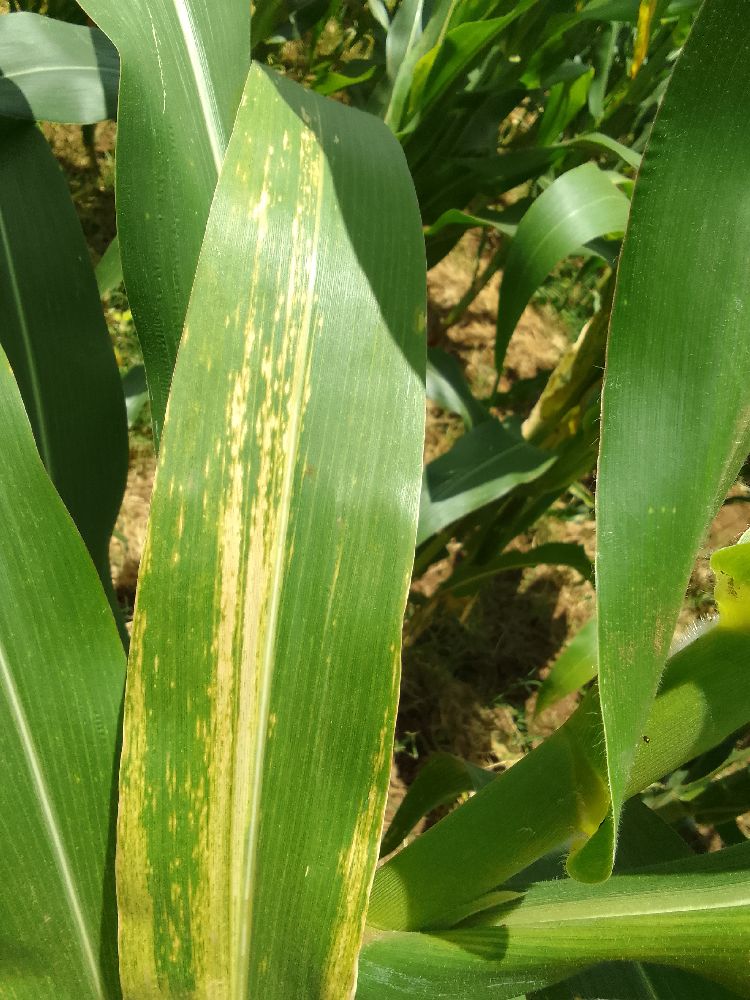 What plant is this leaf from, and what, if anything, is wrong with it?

maize, maize lethal necrosis
